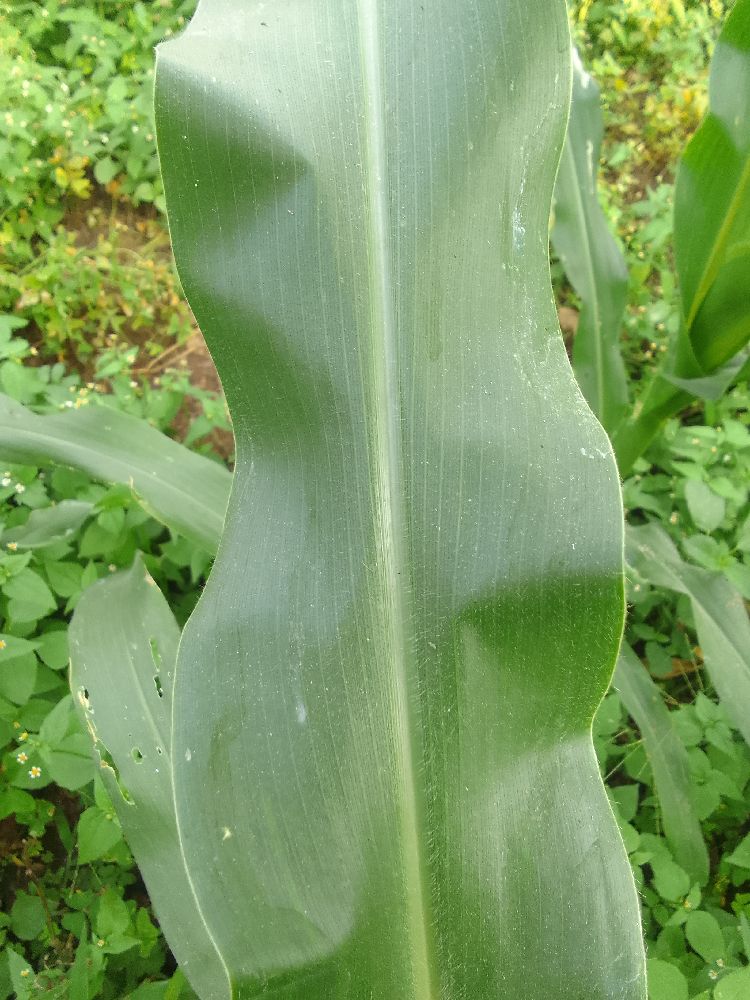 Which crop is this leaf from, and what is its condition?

maize, healthy
